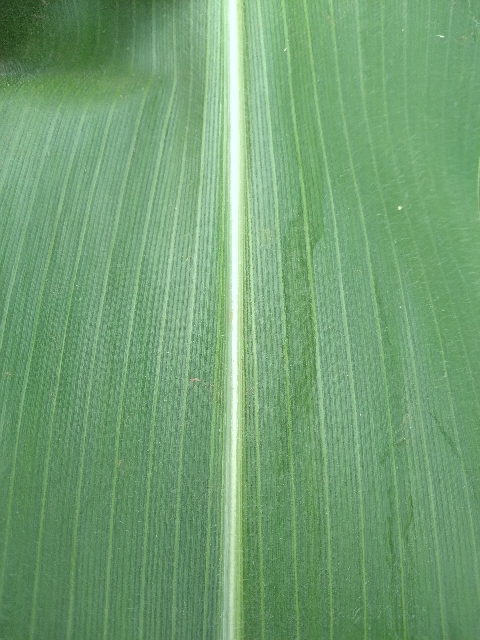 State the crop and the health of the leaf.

maize, healthy
